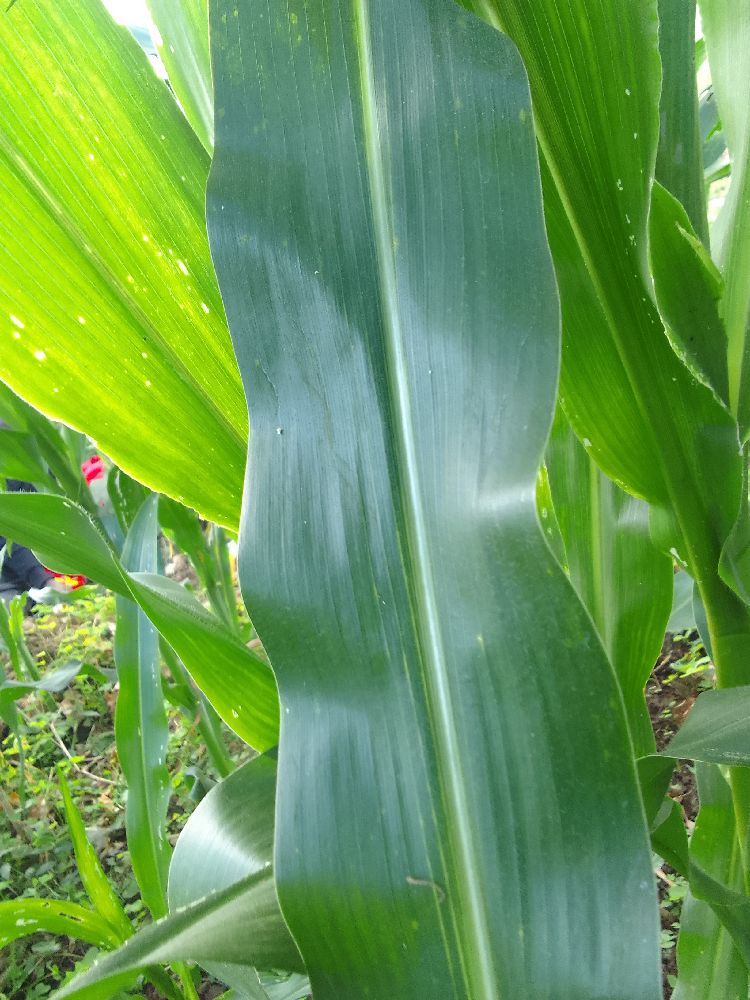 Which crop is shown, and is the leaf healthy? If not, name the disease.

maize, healthy
